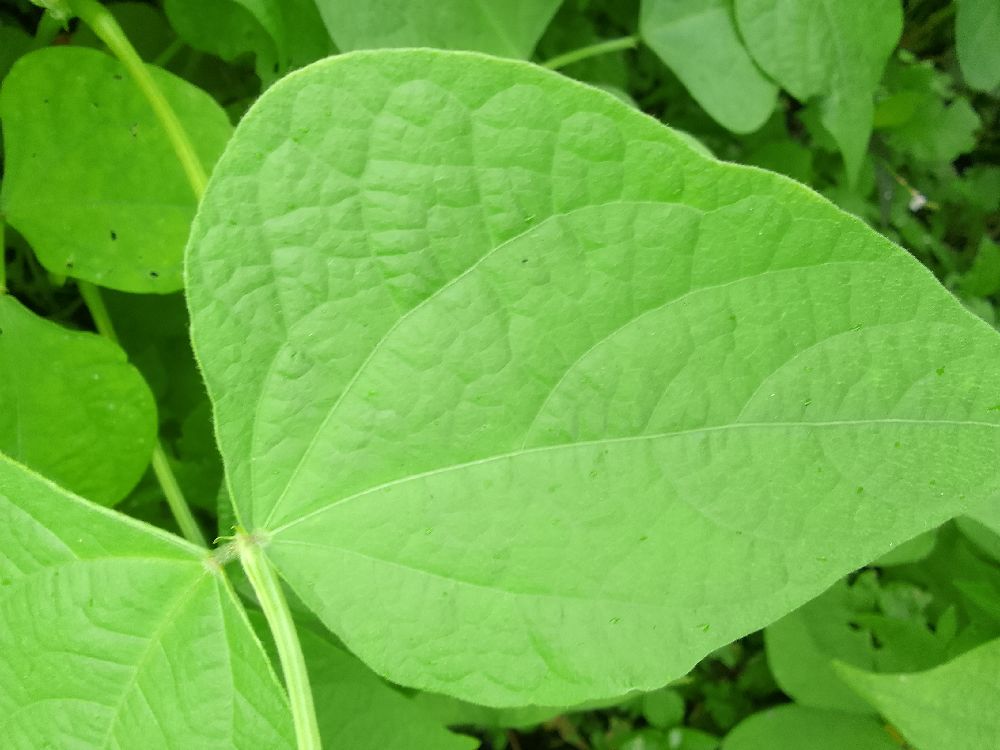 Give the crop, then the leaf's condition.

common bean, healthy
